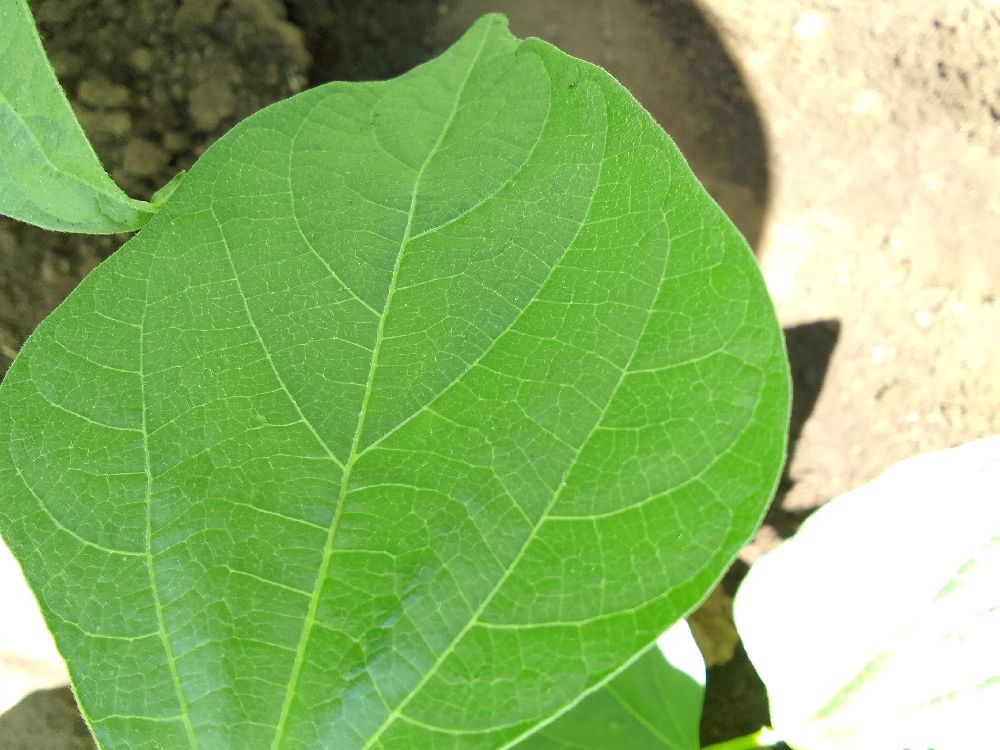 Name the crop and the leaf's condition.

common bean, healthy
